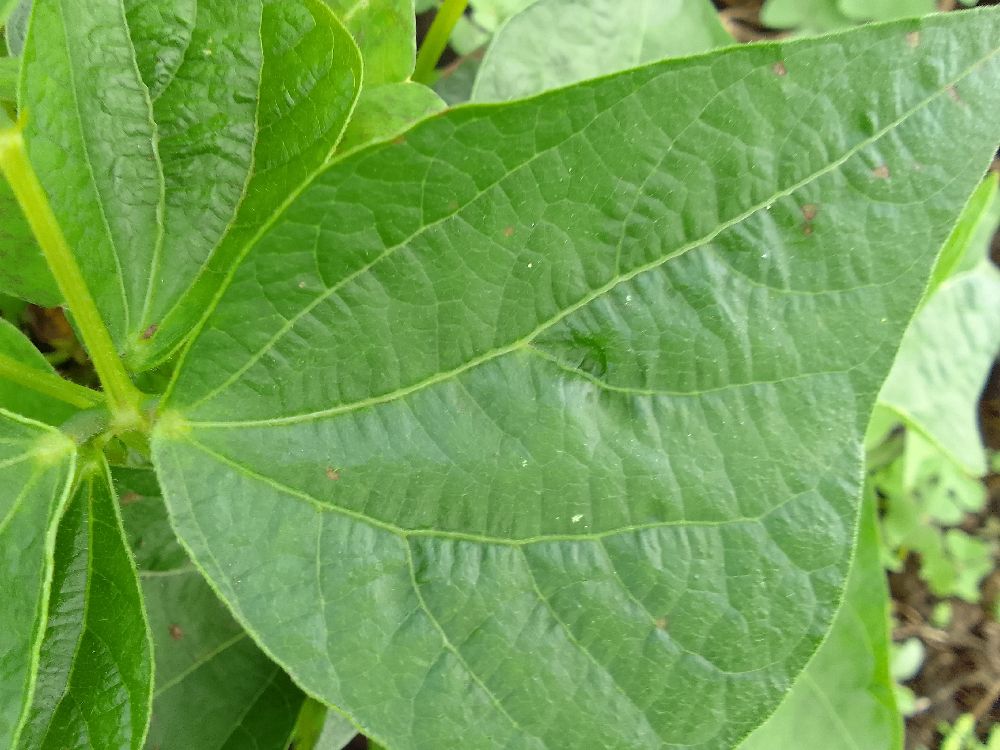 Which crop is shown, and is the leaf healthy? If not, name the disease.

common bean, healthy
